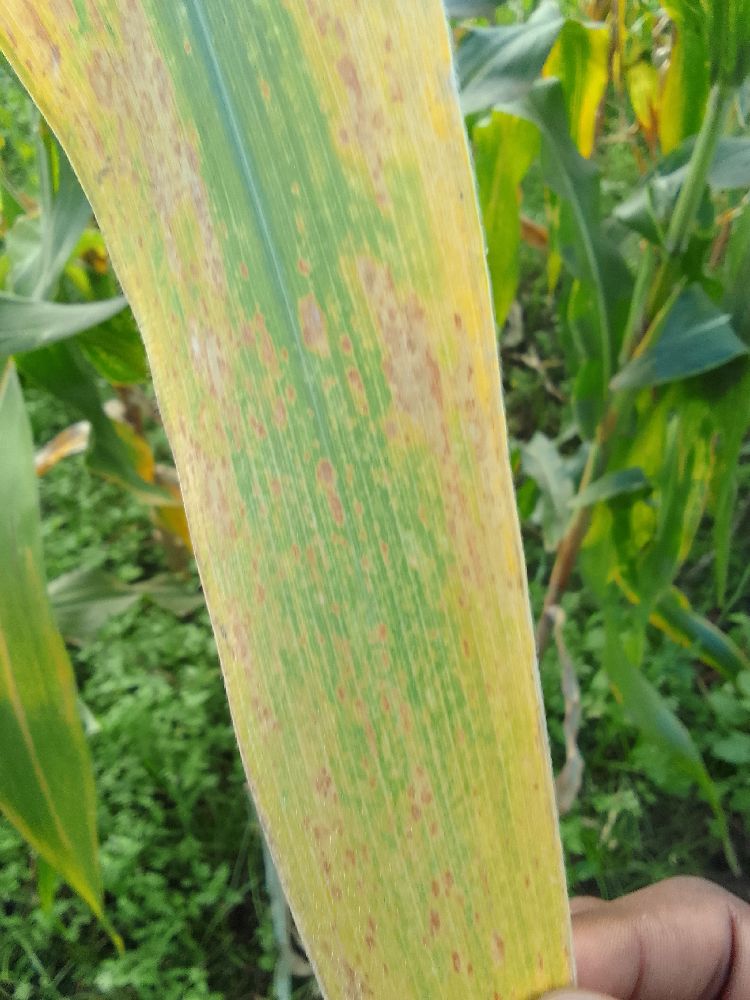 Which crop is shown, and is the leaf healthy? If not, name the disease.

maize, maize lethal necrosis
